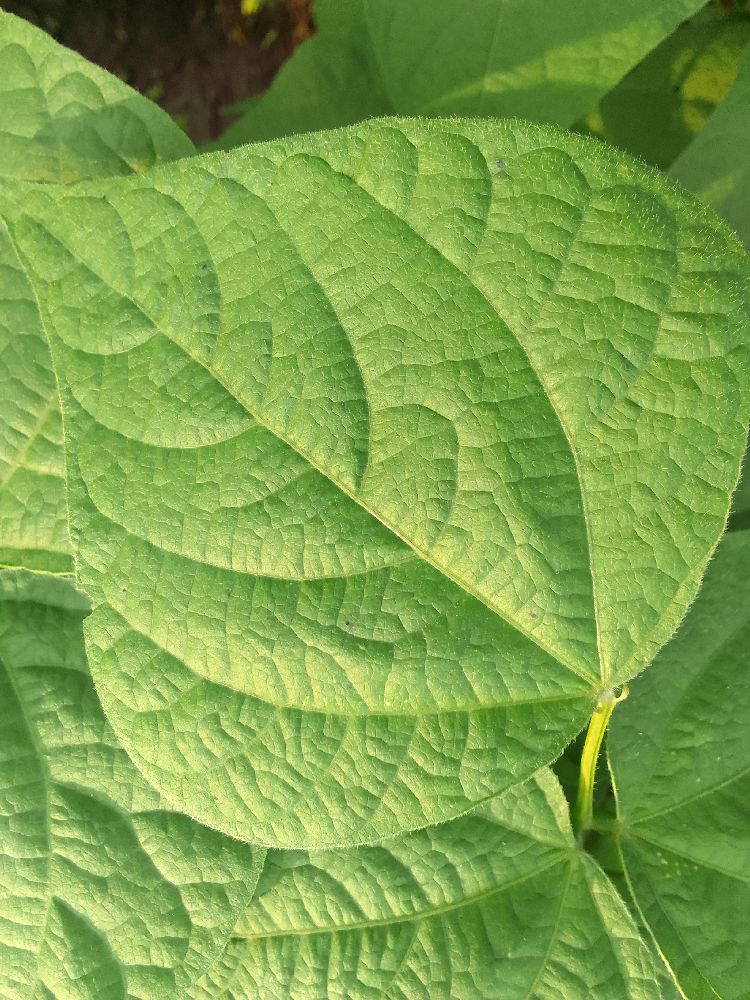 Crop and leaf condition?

common bean, healthy
